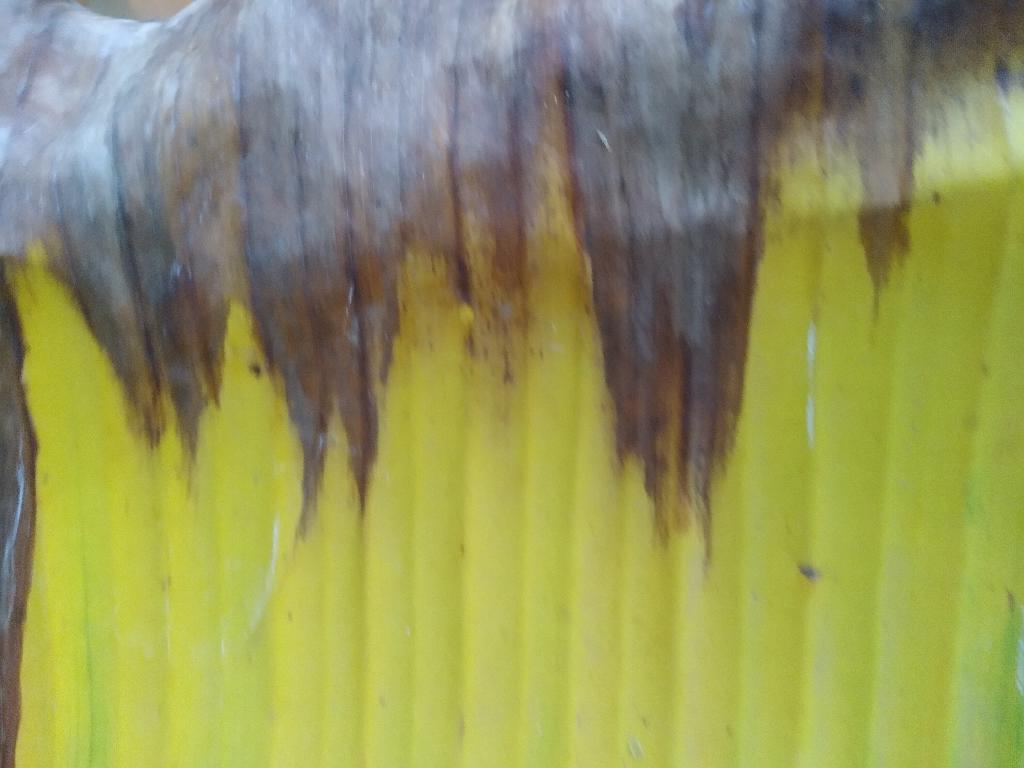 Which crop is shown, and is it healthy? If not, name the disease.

banana, fusarium wilt race 1
